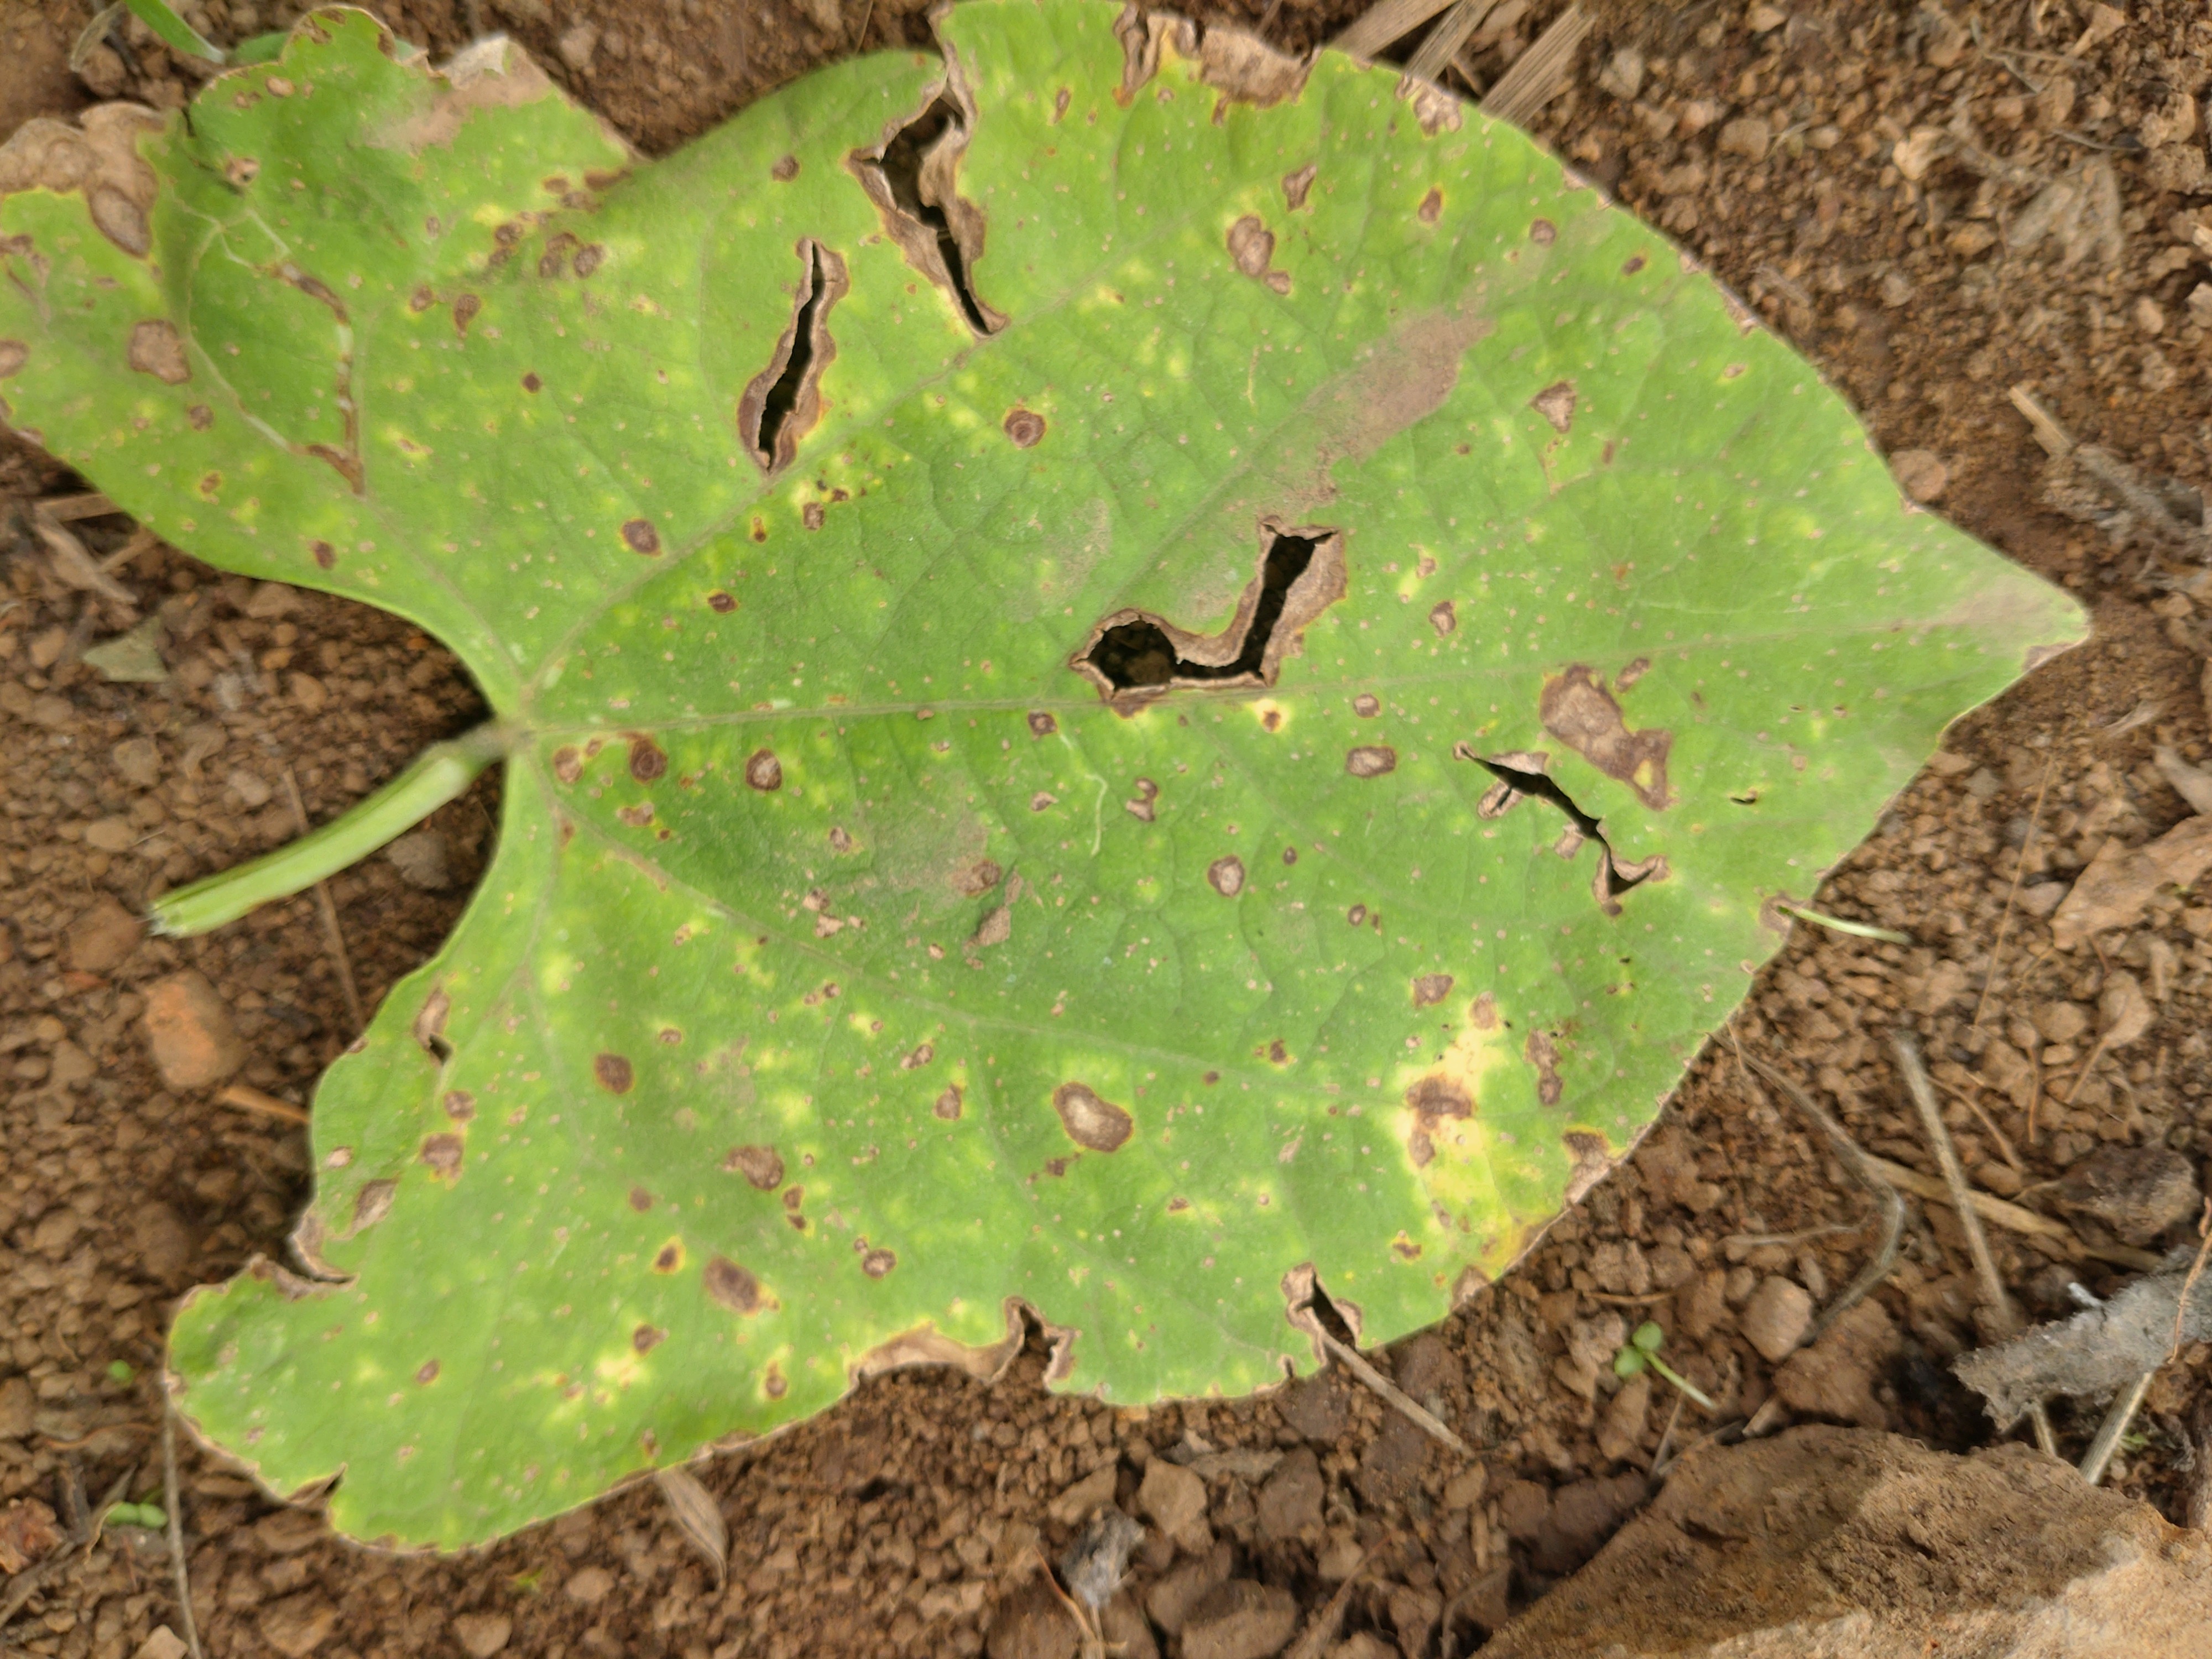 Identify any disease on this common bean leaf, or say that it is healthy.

rust
